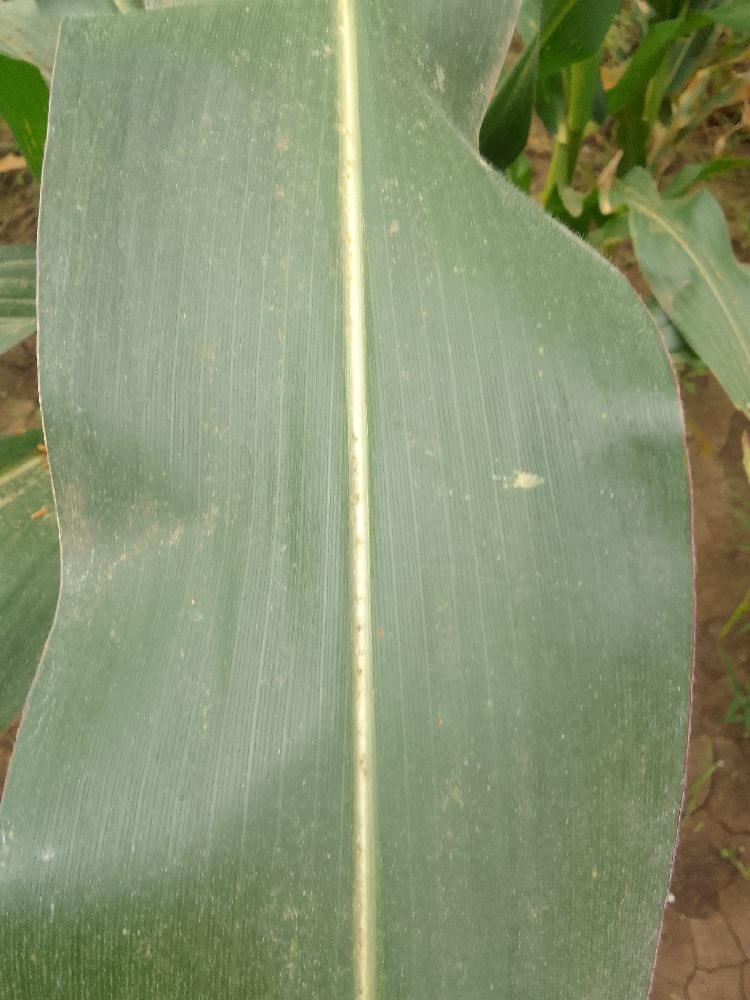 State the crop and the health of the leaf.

maize, healthy
